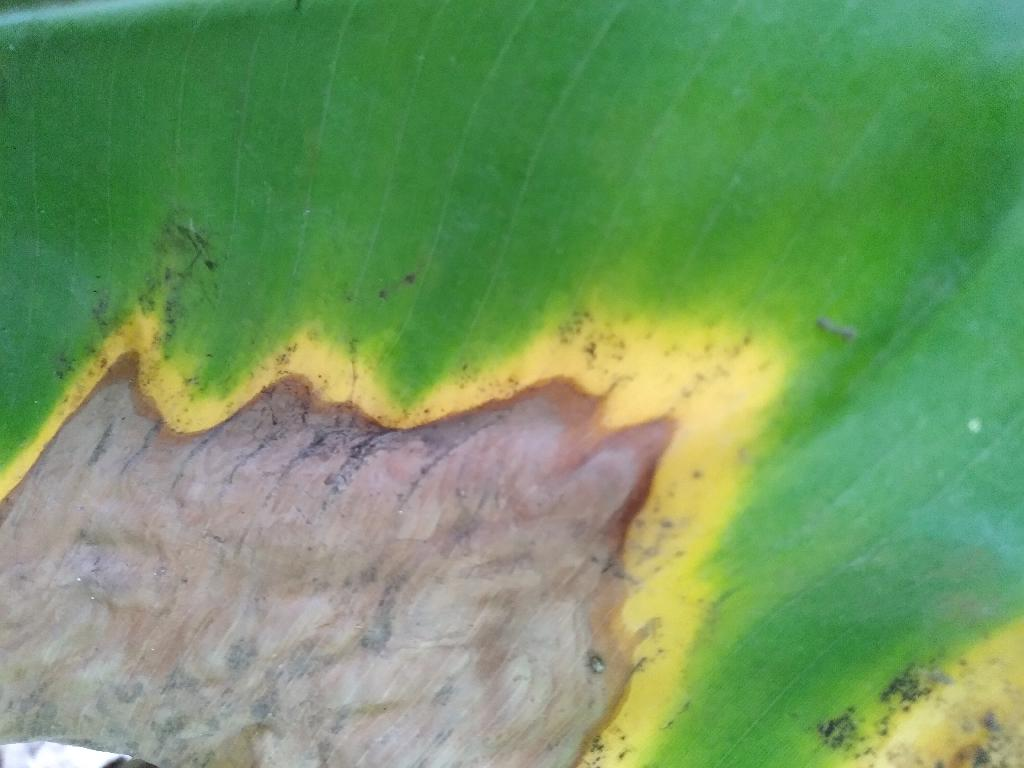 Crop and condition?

banana, black sigatoka
